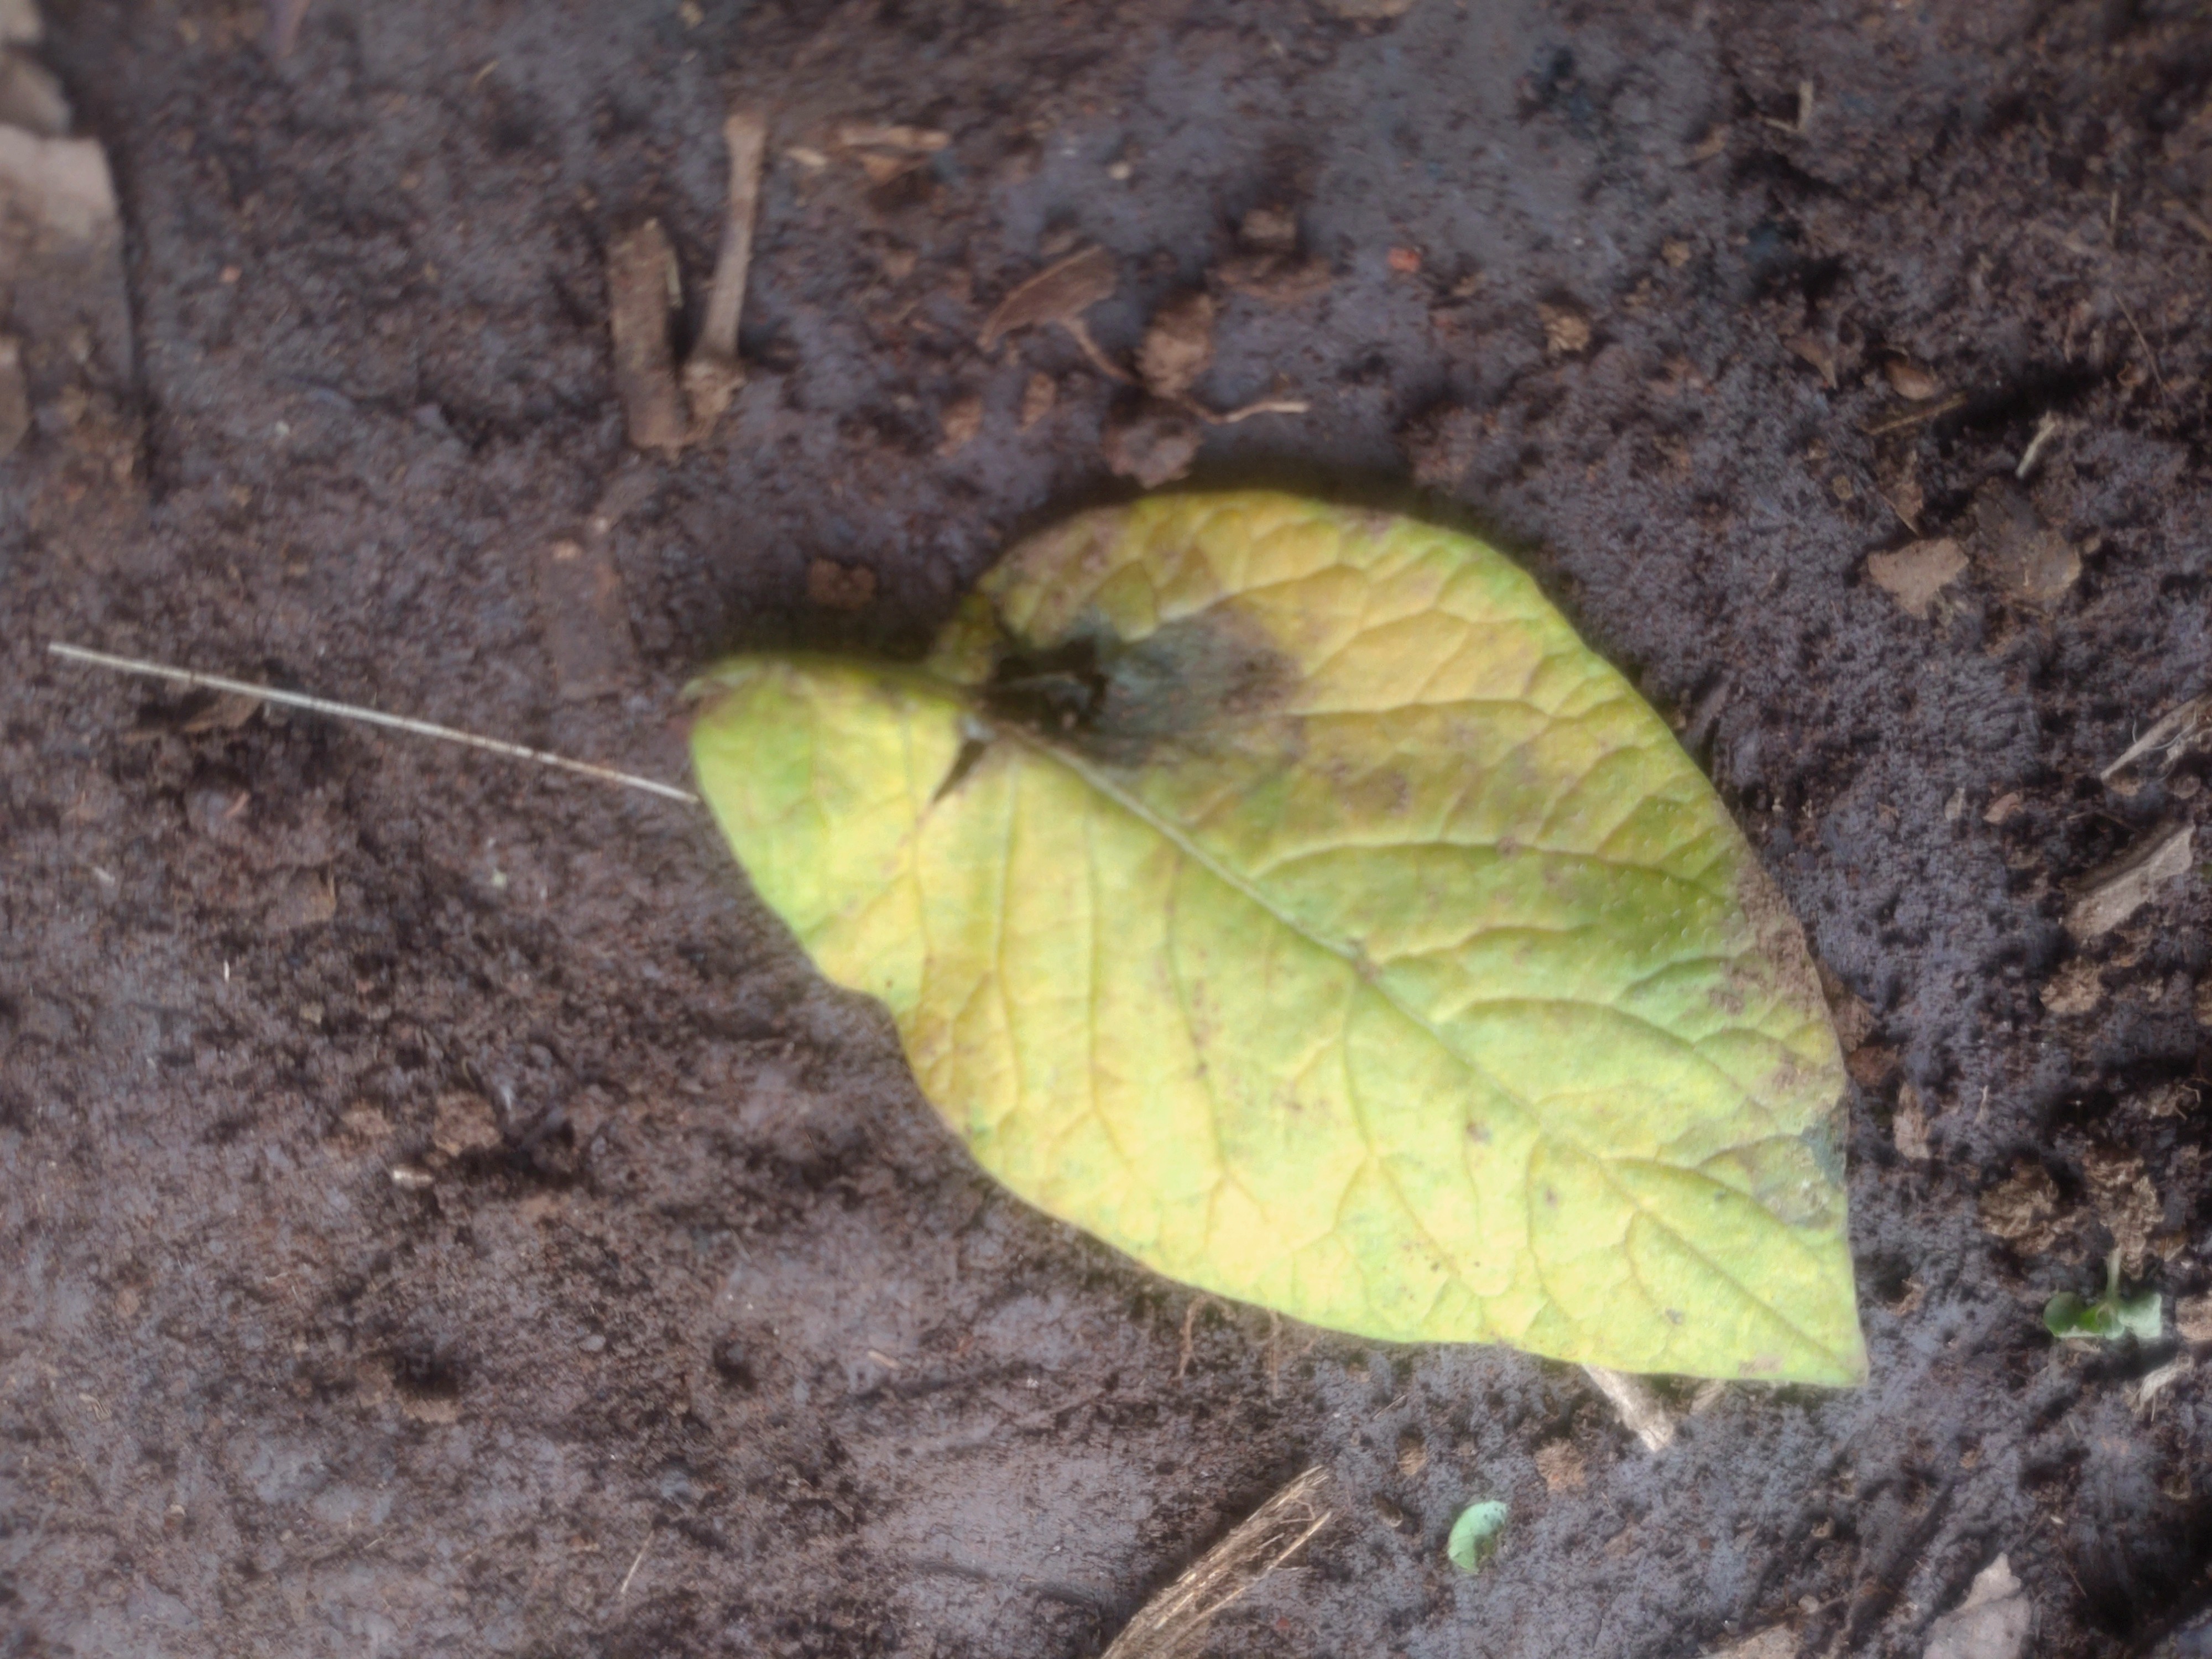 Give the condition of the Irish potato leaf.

late blight
